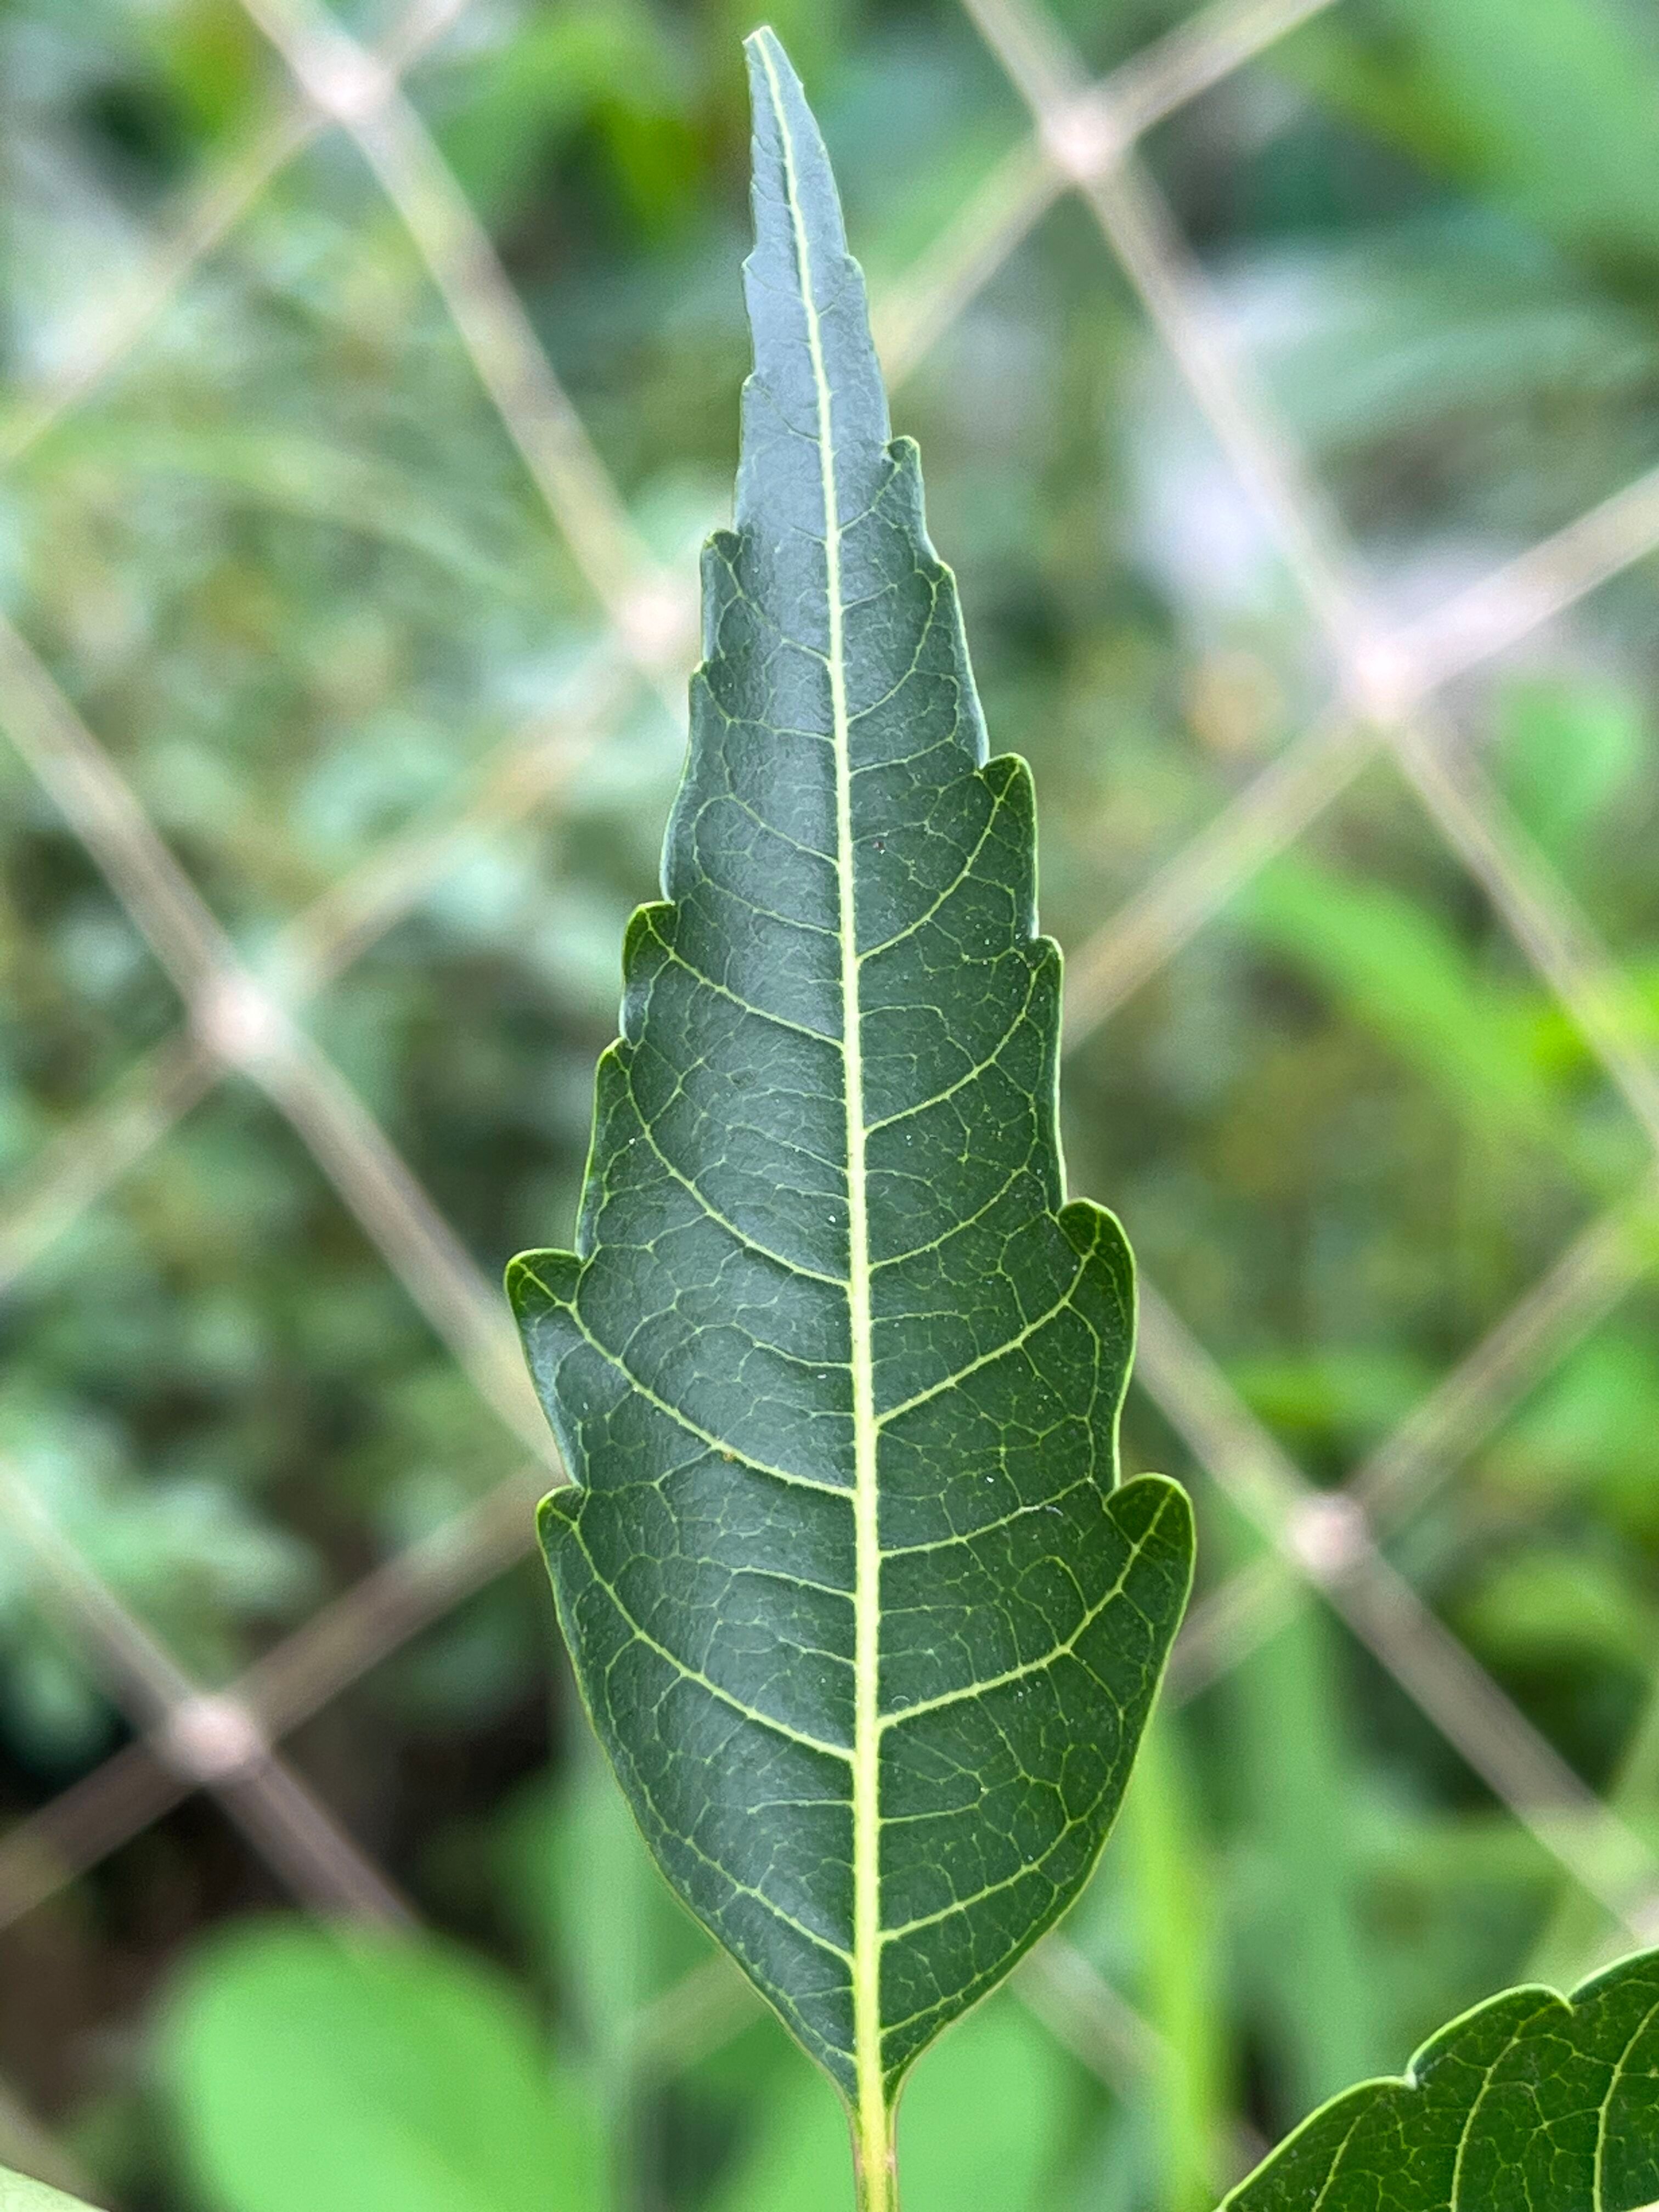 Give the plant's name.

neem
